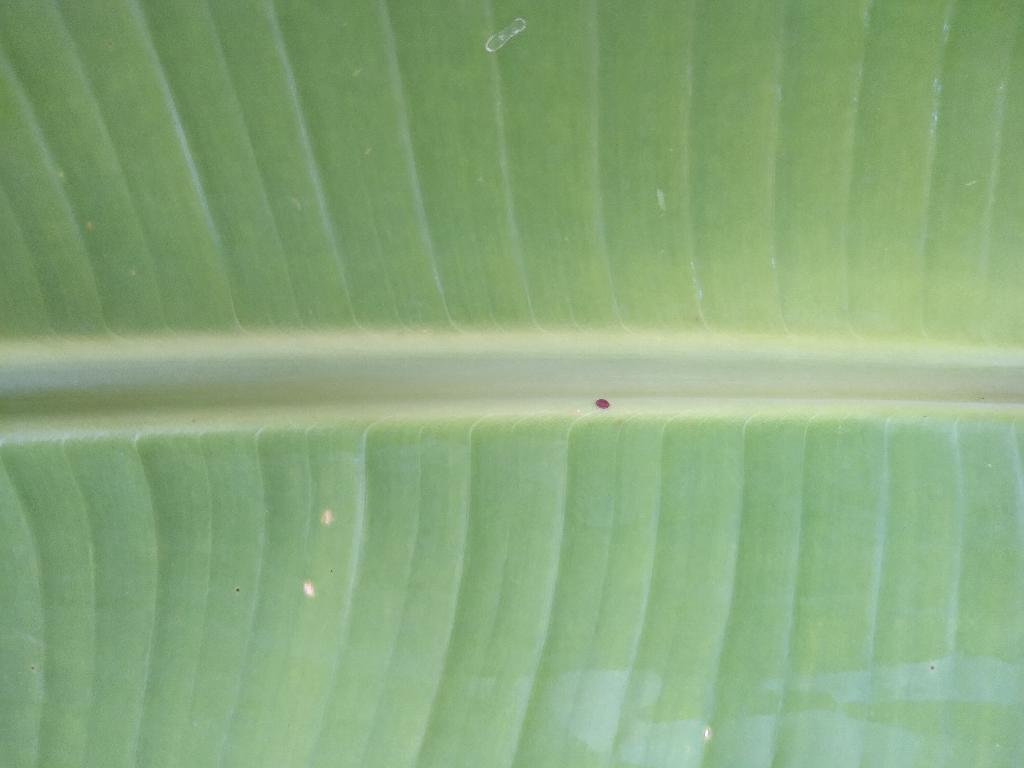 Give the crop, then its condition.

banana, healthy
